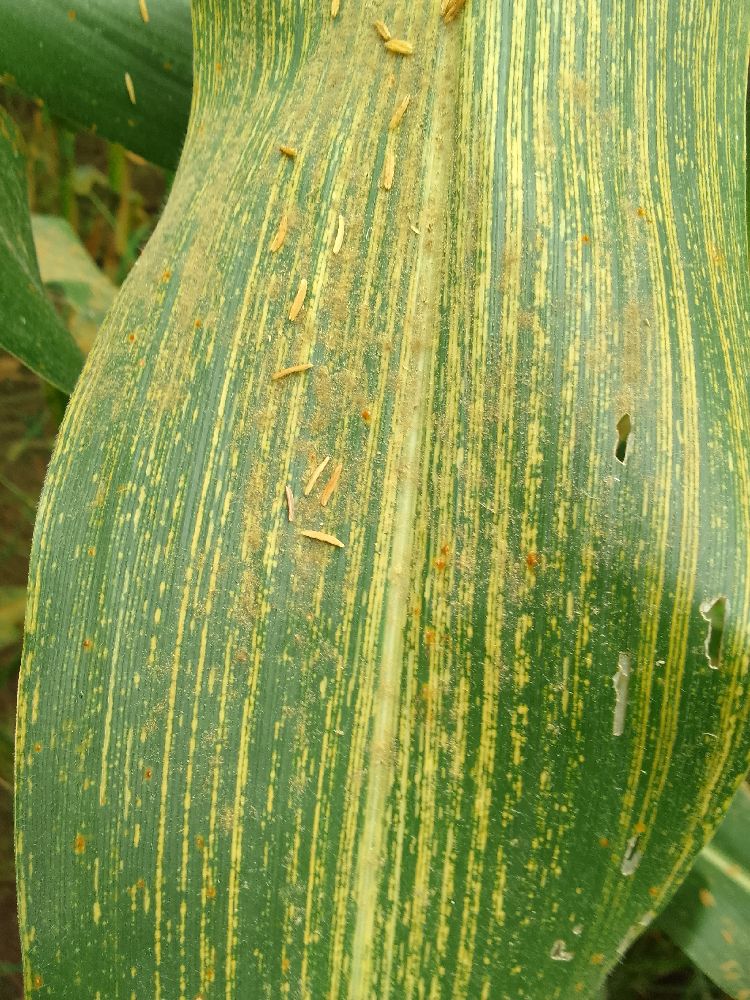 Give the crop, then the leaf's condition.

maize, maize streak virus
